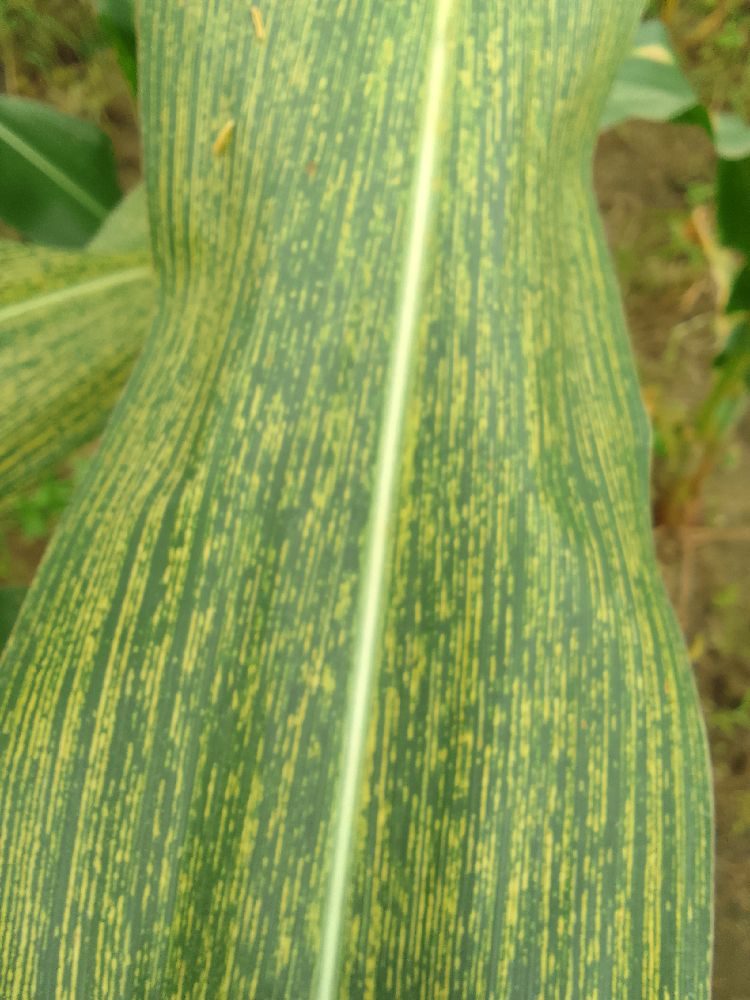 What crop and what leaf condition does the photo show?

maize, maize streak virus
